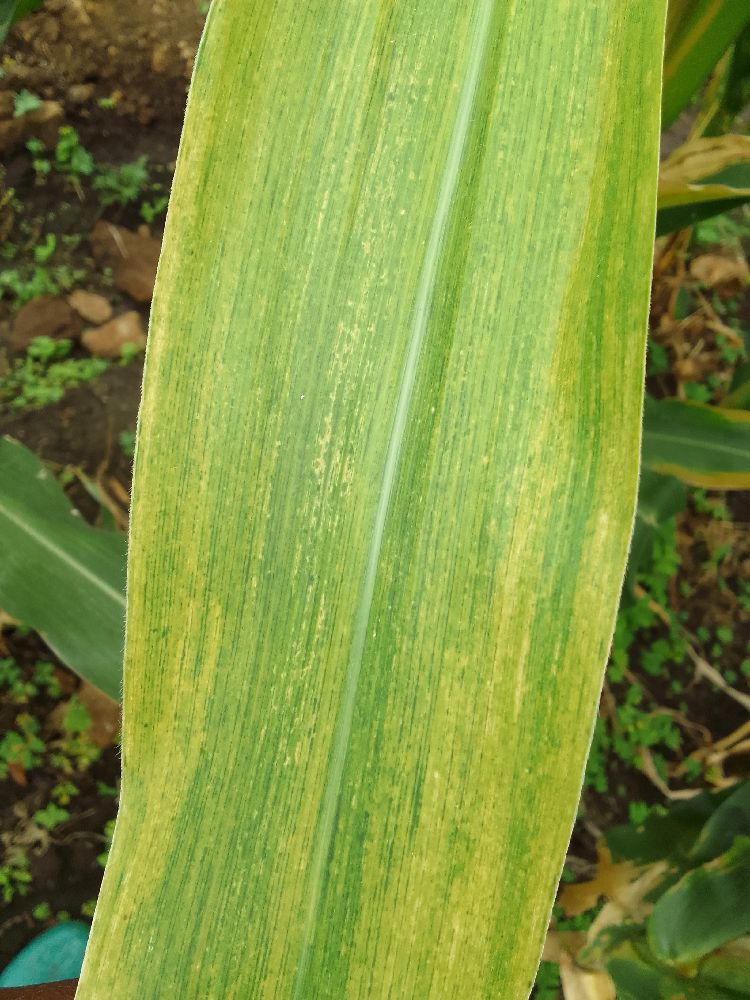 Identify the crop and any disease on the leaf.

maize, maize lethal necrosis
